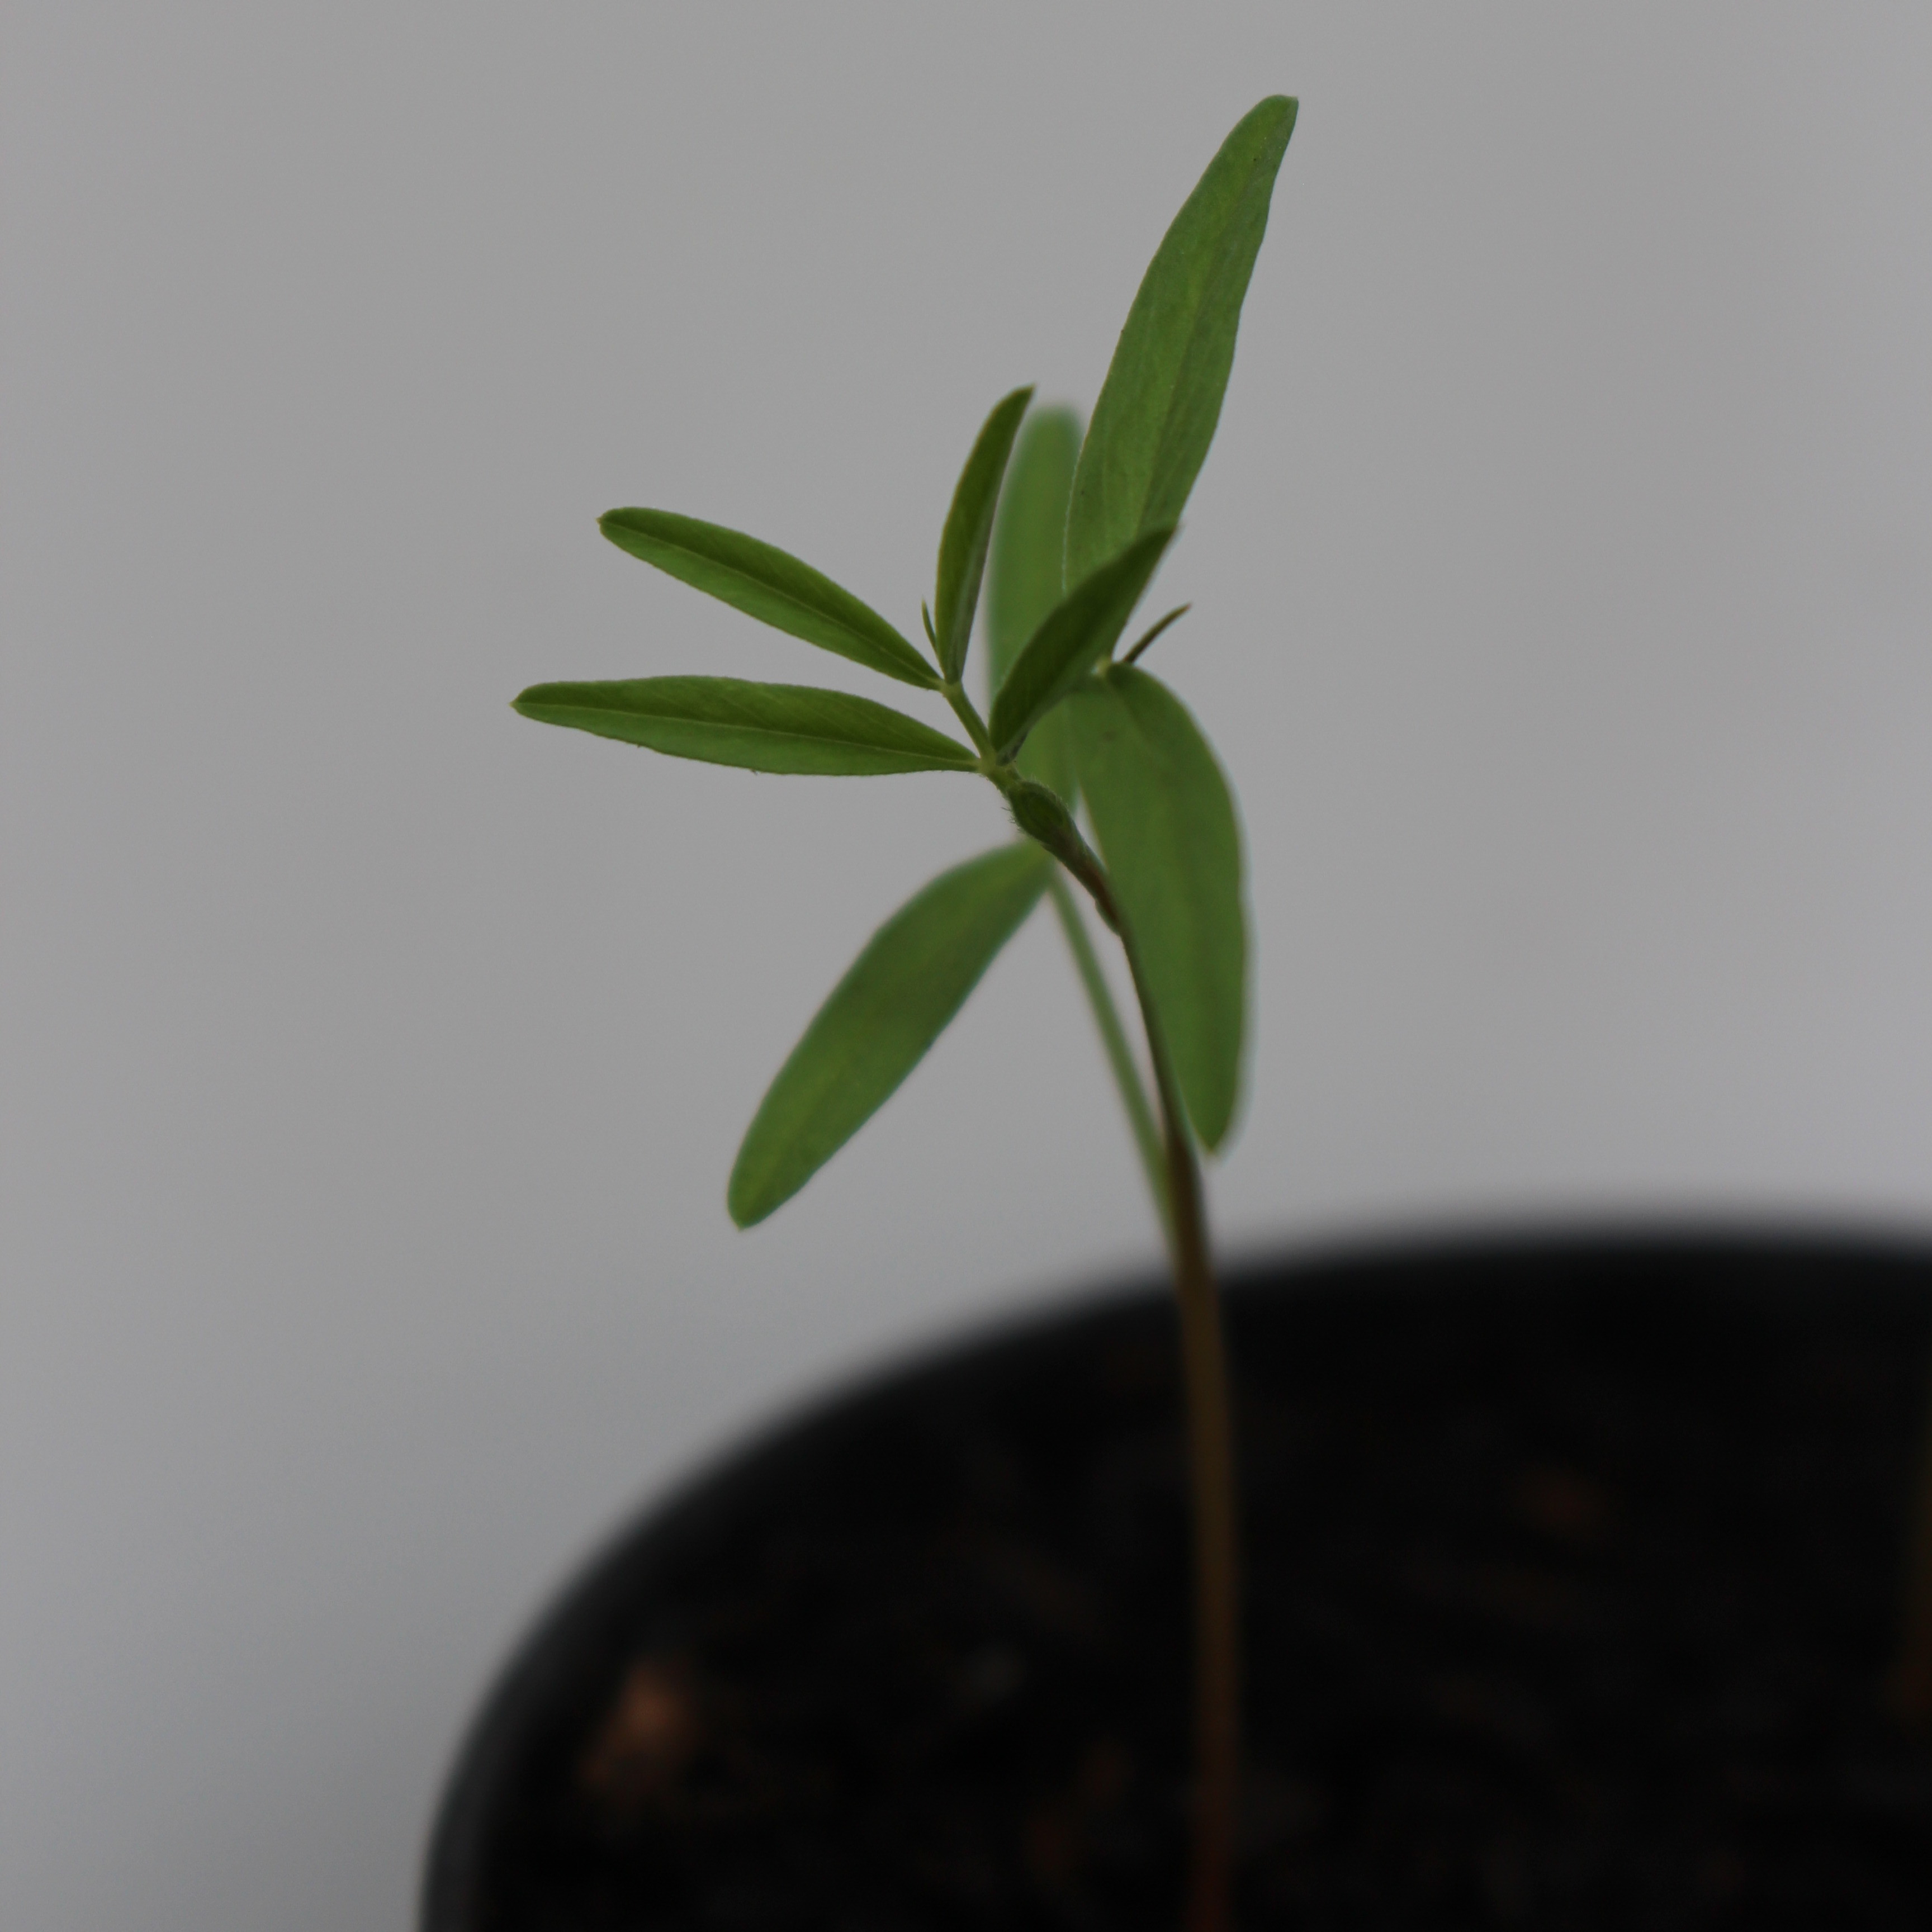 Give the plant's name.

Vicia sativa
